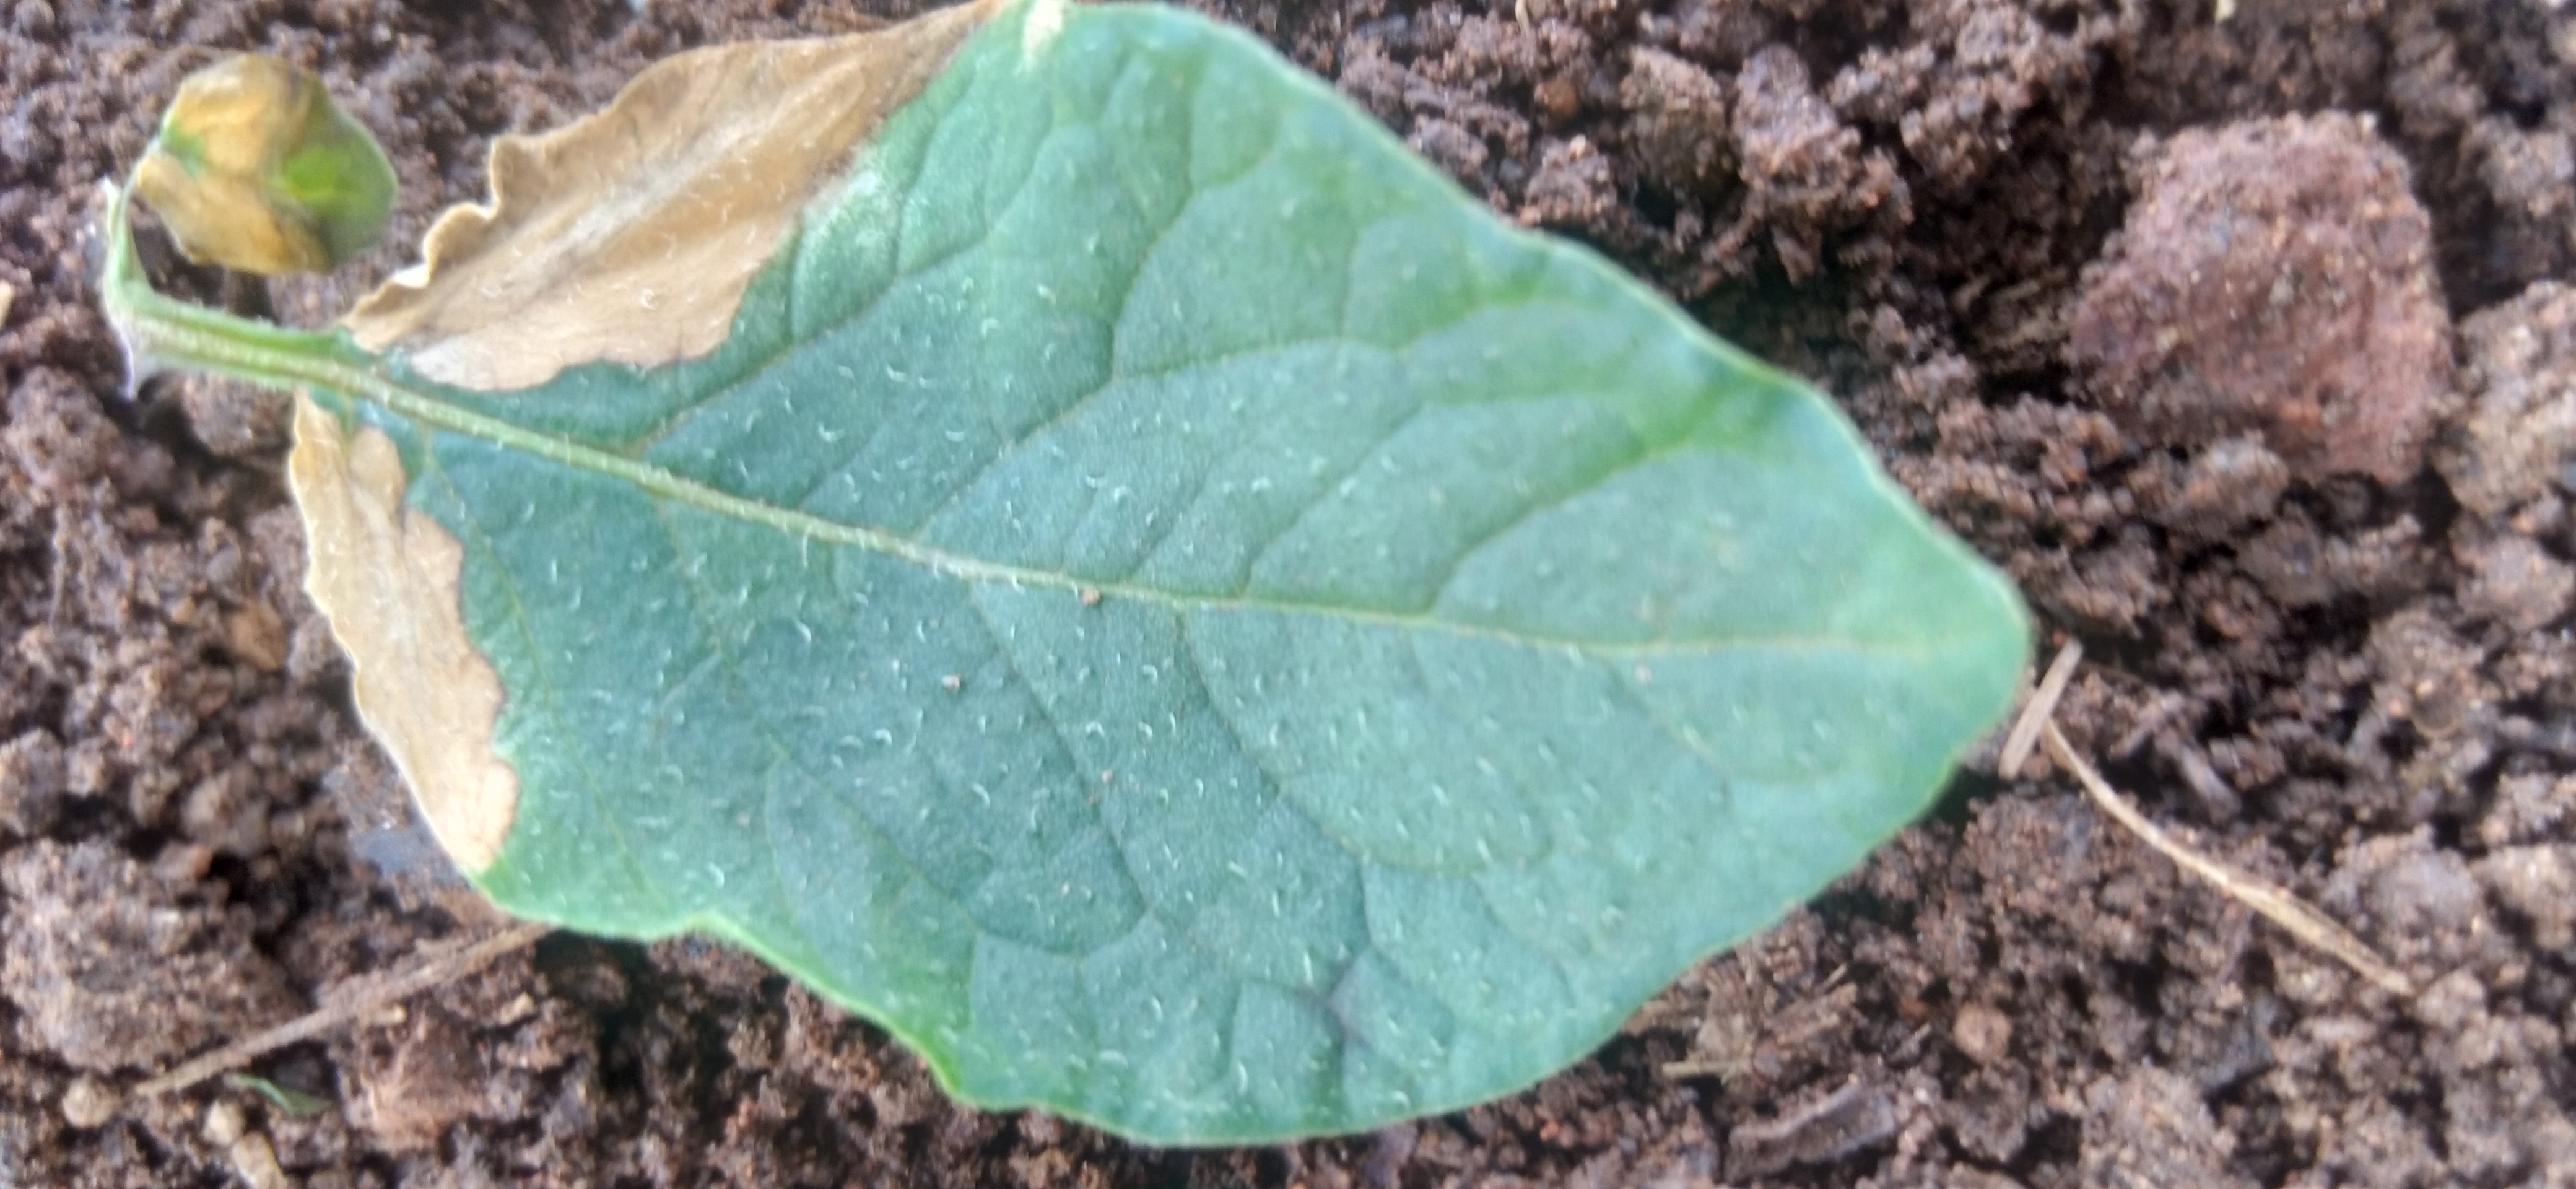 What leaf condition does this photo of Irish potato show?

early blight
